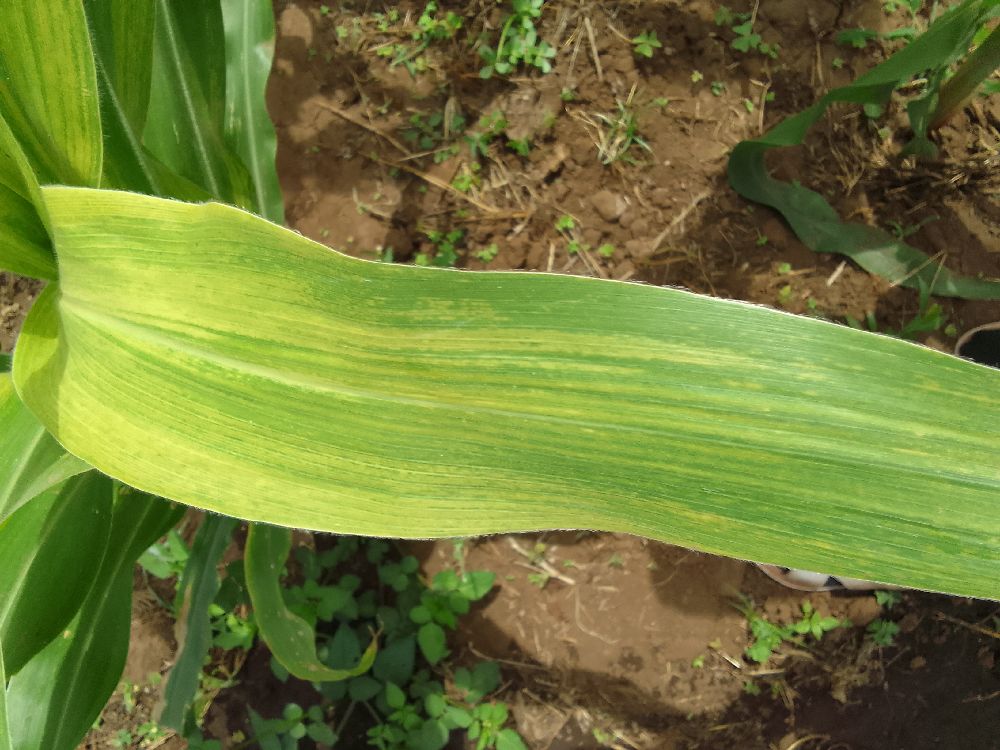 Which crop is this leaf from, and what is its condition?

maize, maize lethal necrosis
